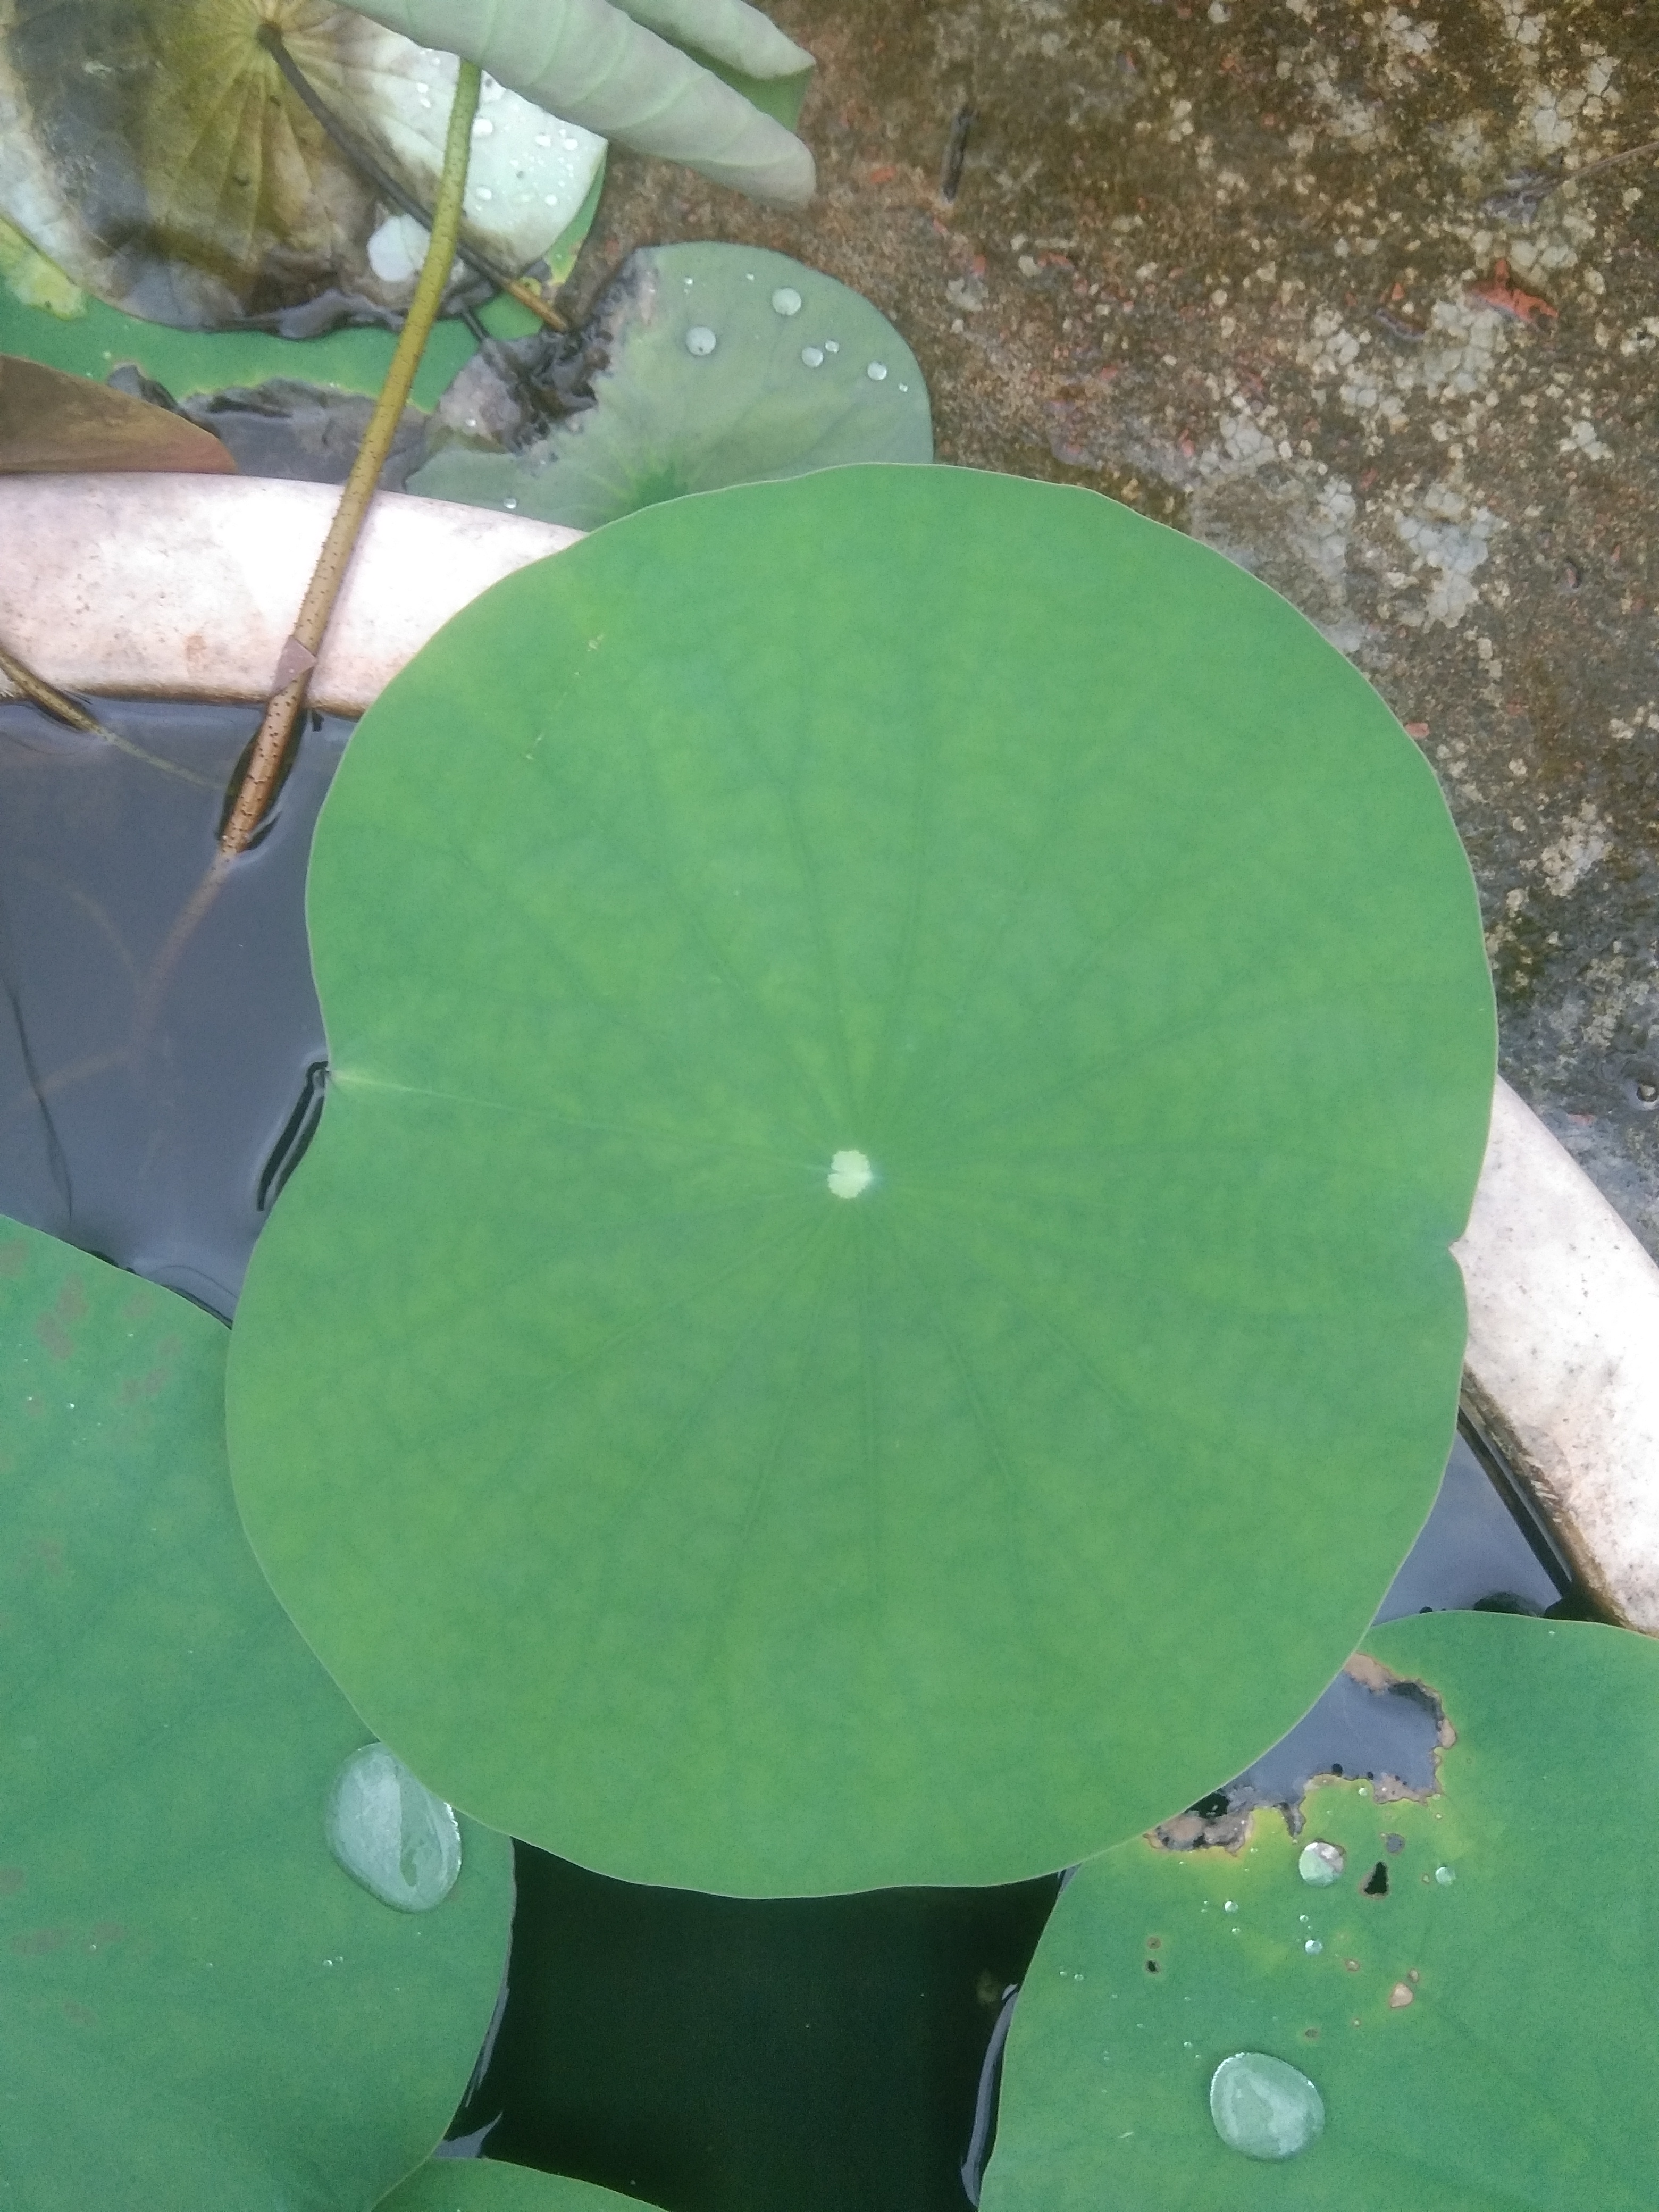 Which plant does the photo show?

lotus
